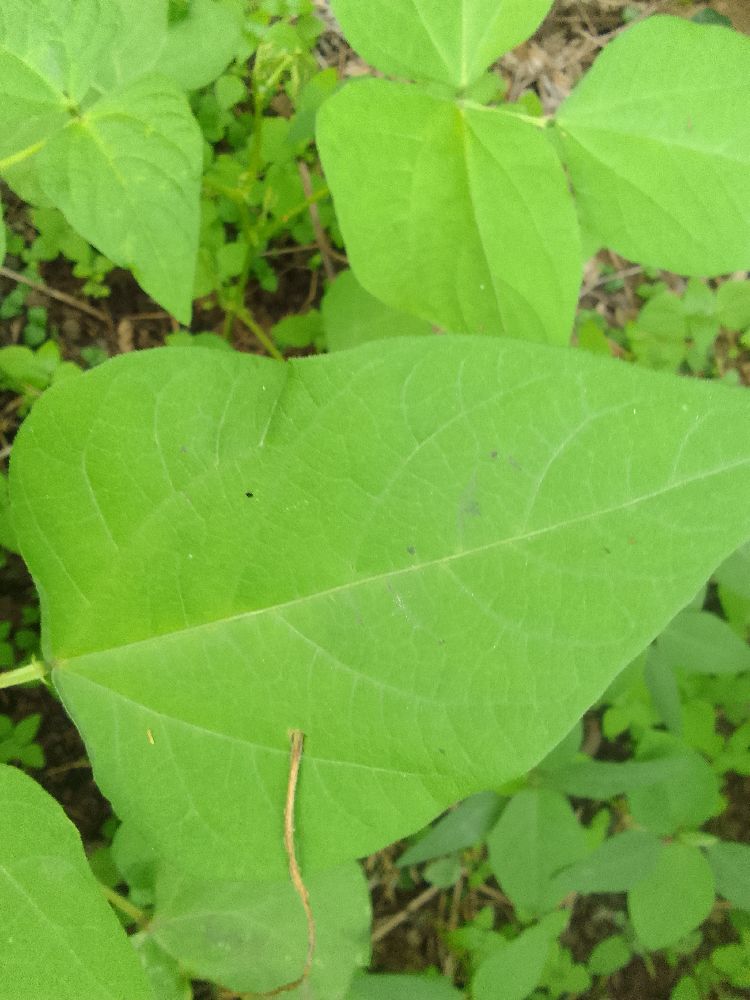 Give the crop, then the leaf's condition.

common bean, healthy
